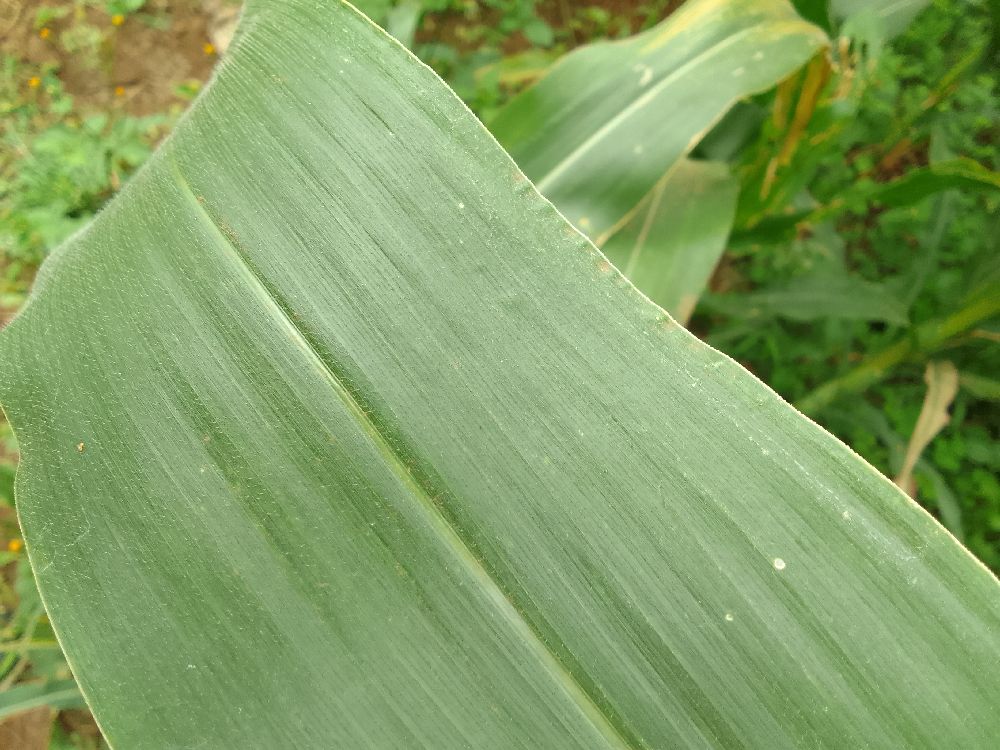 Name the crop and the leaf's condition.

maize, healthy
